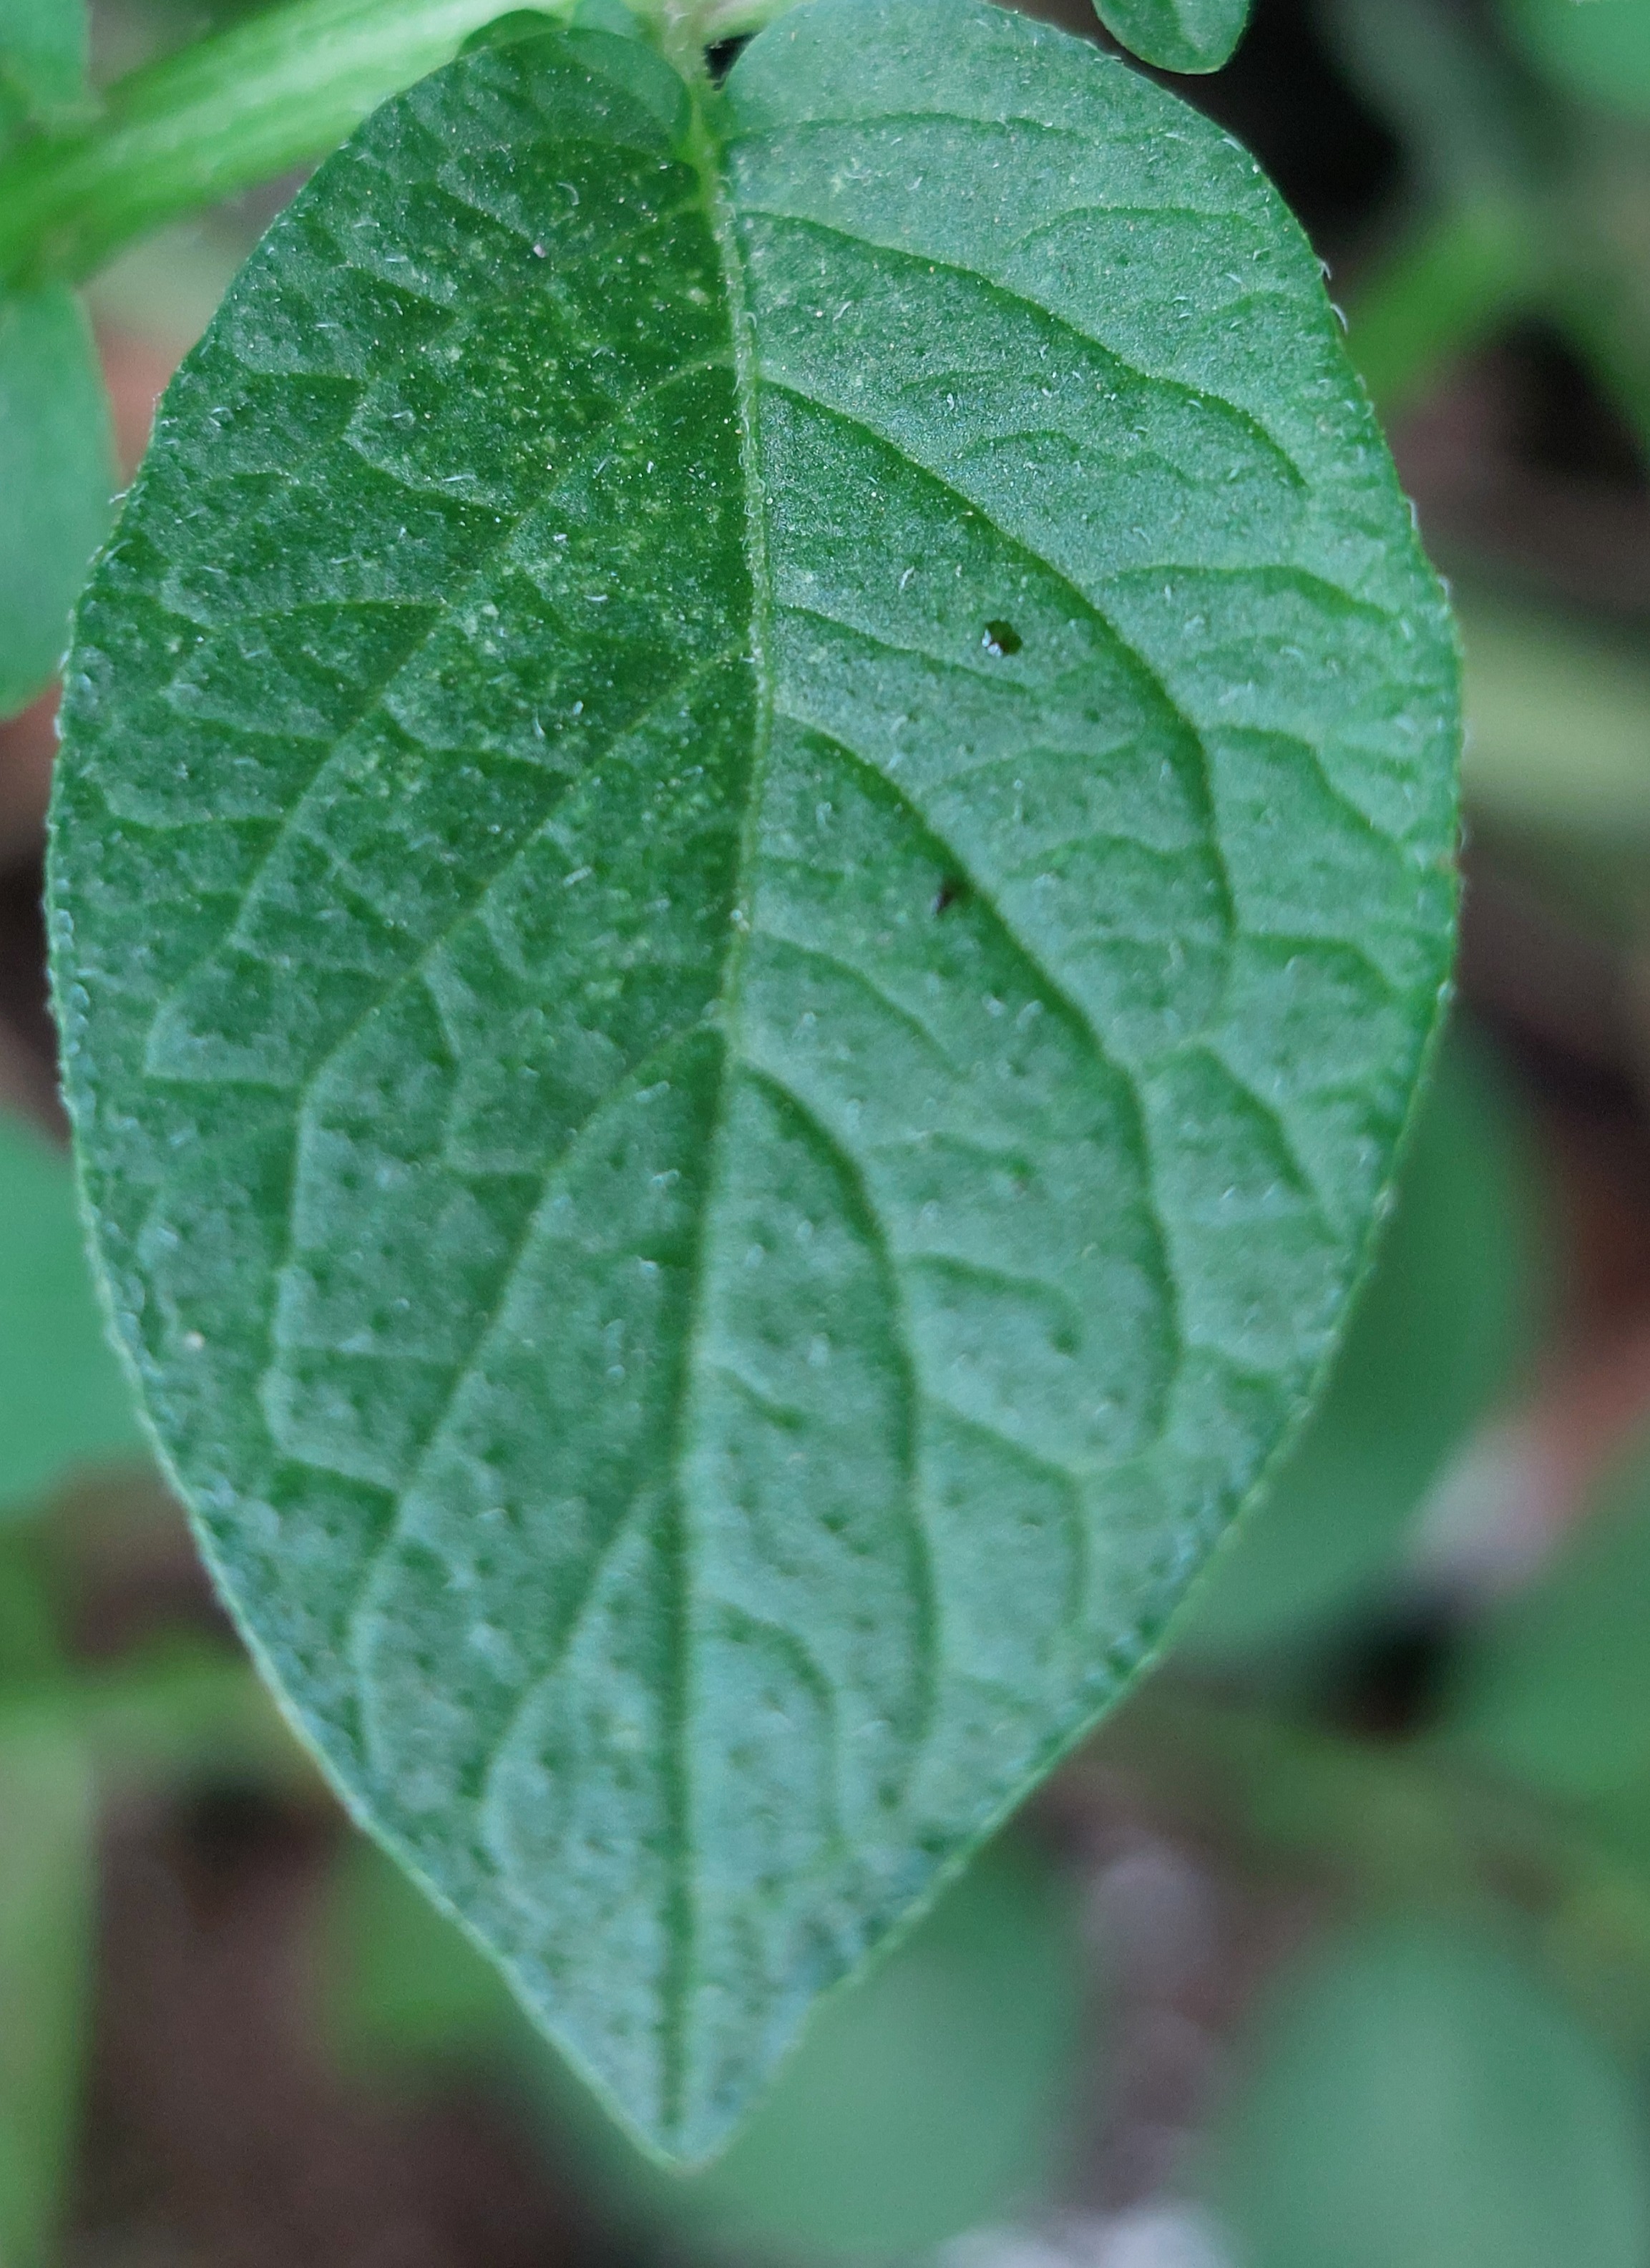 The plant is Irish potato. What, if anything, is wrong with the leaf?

healthy
